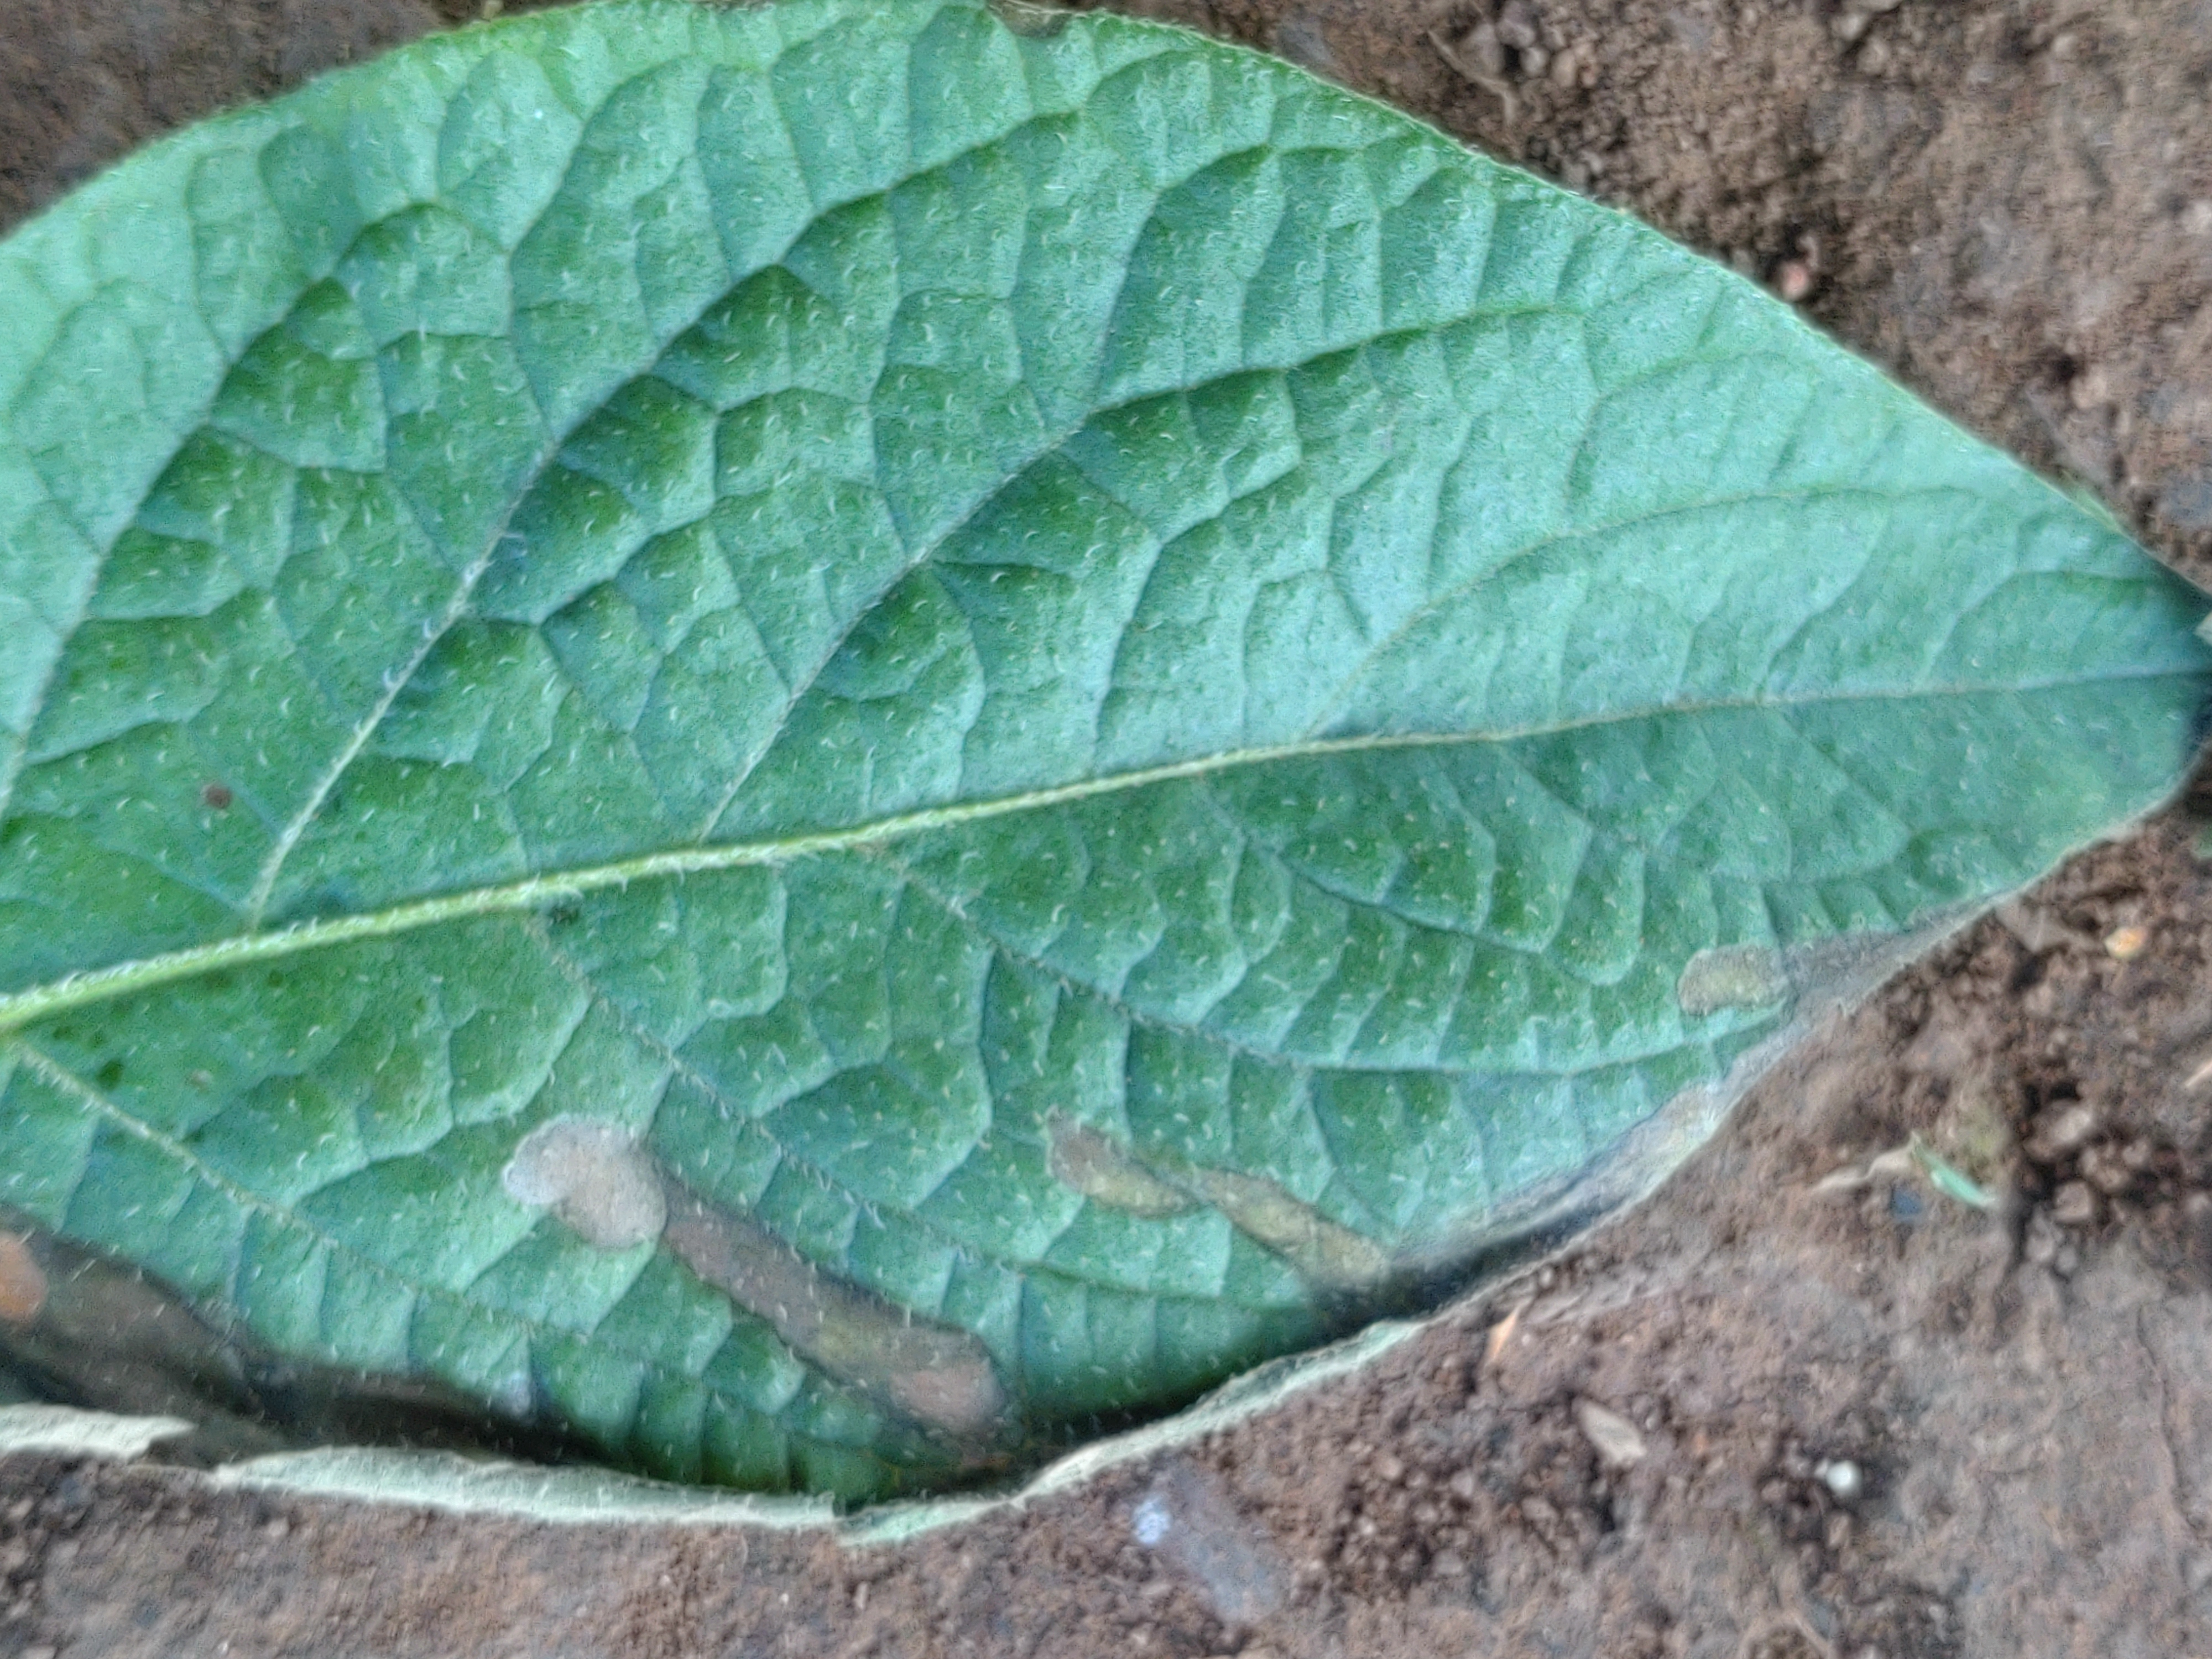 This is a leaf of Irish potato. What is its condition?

early blight
